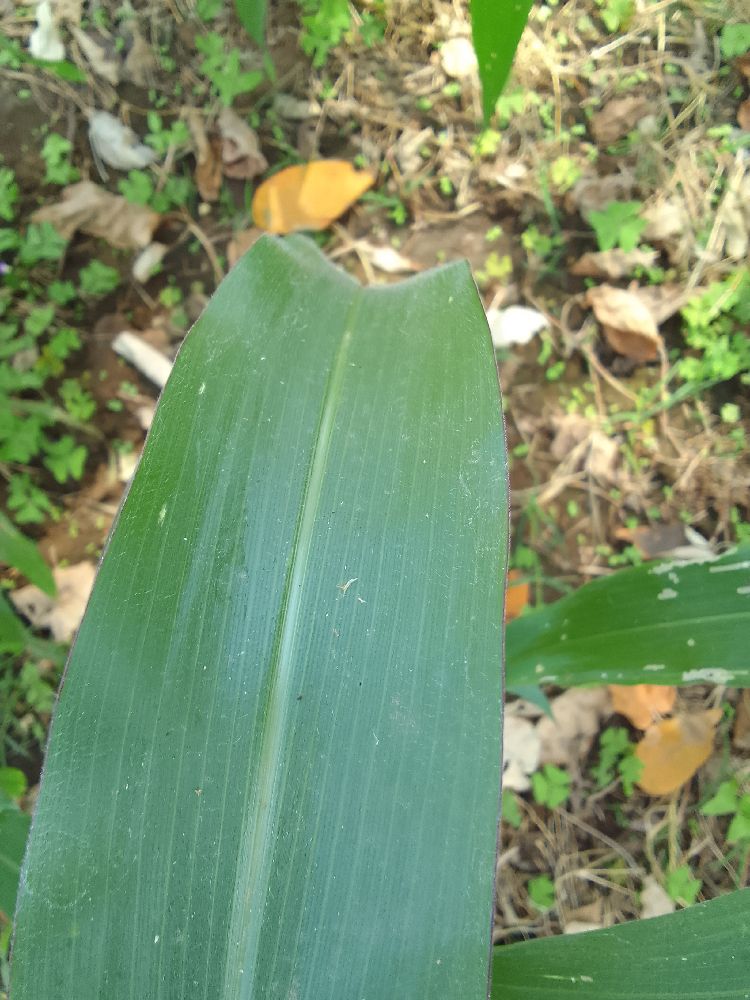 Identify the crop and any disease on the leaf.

common bean, healthy
